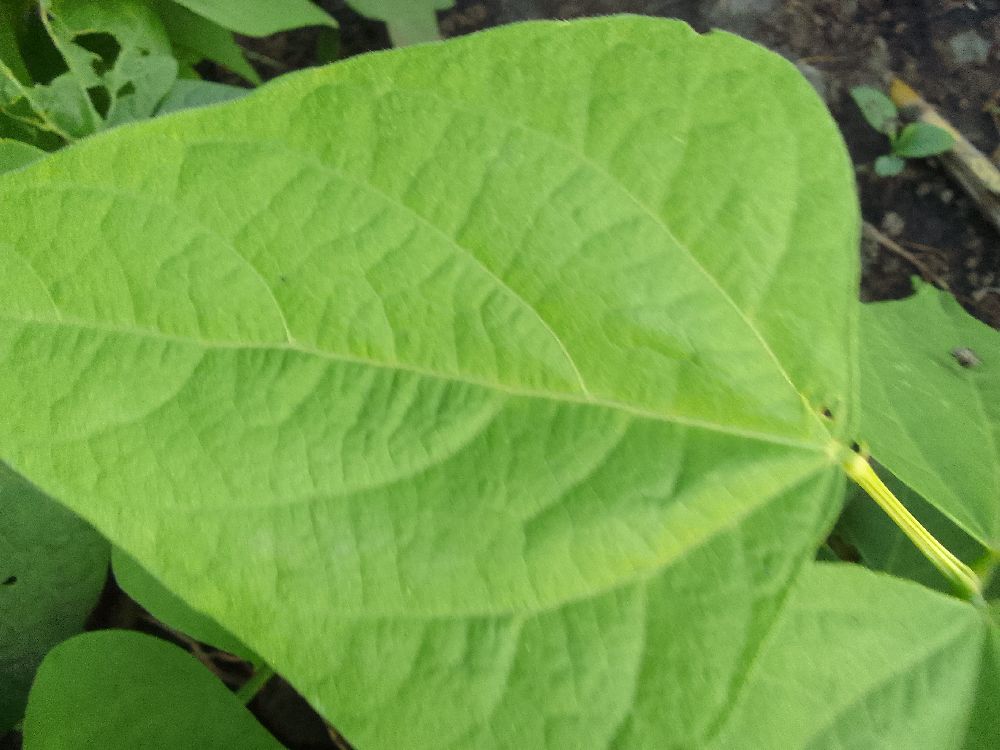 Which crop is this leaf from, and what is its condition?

common bean, healthy
